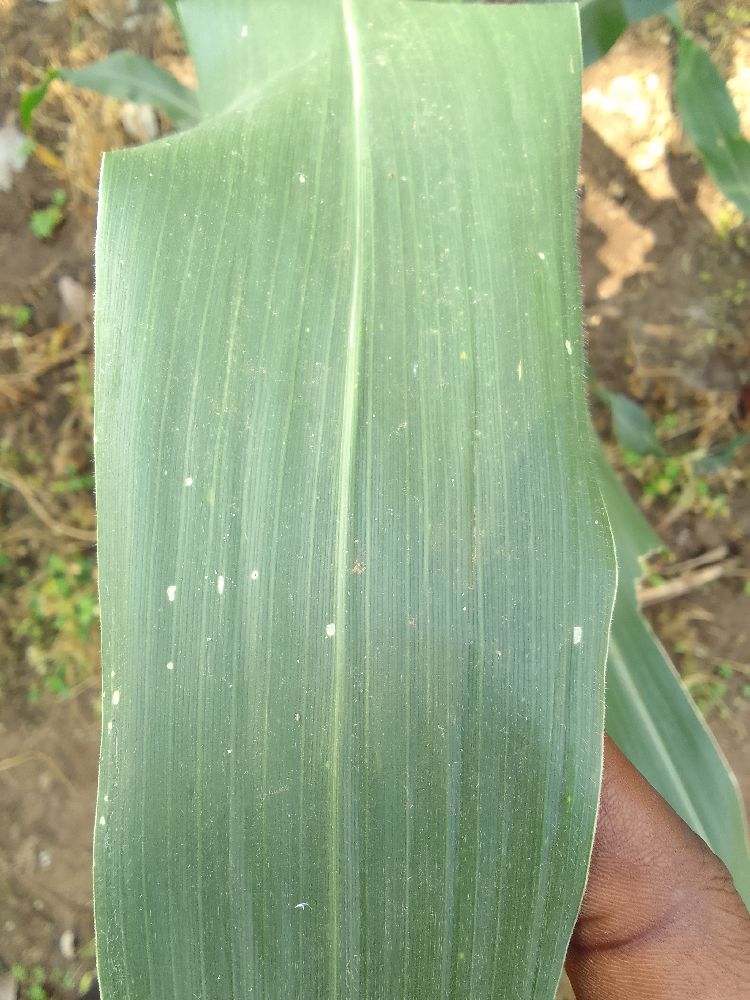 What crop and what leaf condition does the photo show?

maize, healthy
